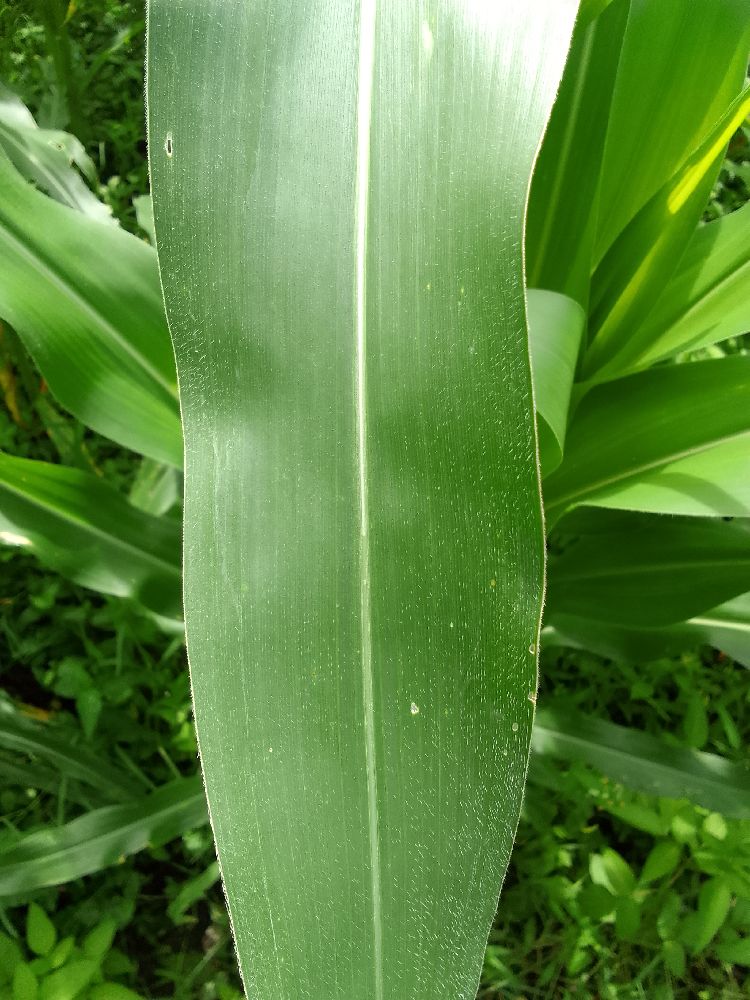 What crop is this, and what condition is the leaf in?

maize, healthy
